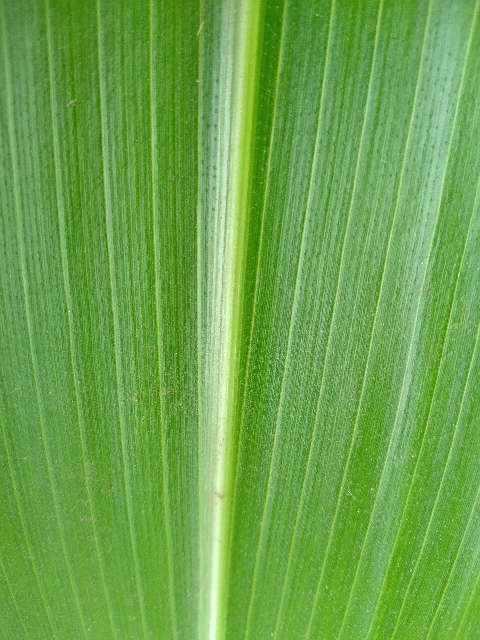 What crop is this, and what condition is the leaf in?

maize, healthy
